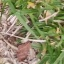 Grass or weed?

grass
